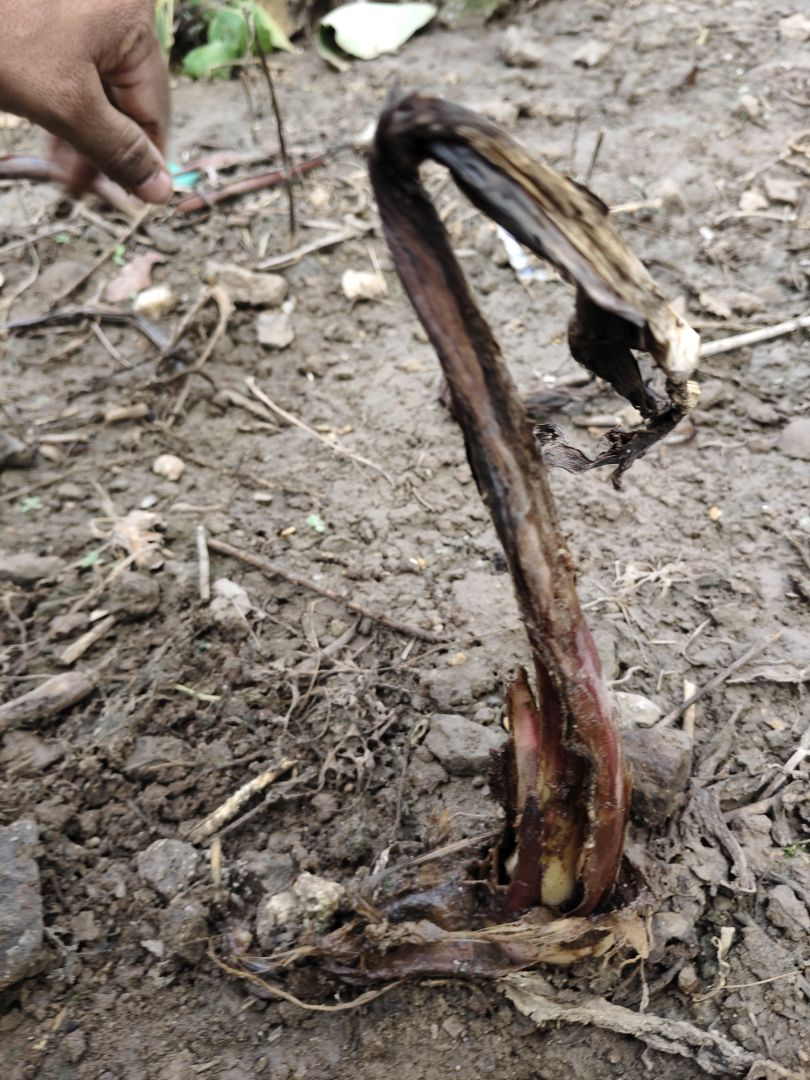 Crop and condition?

taro, root rot
